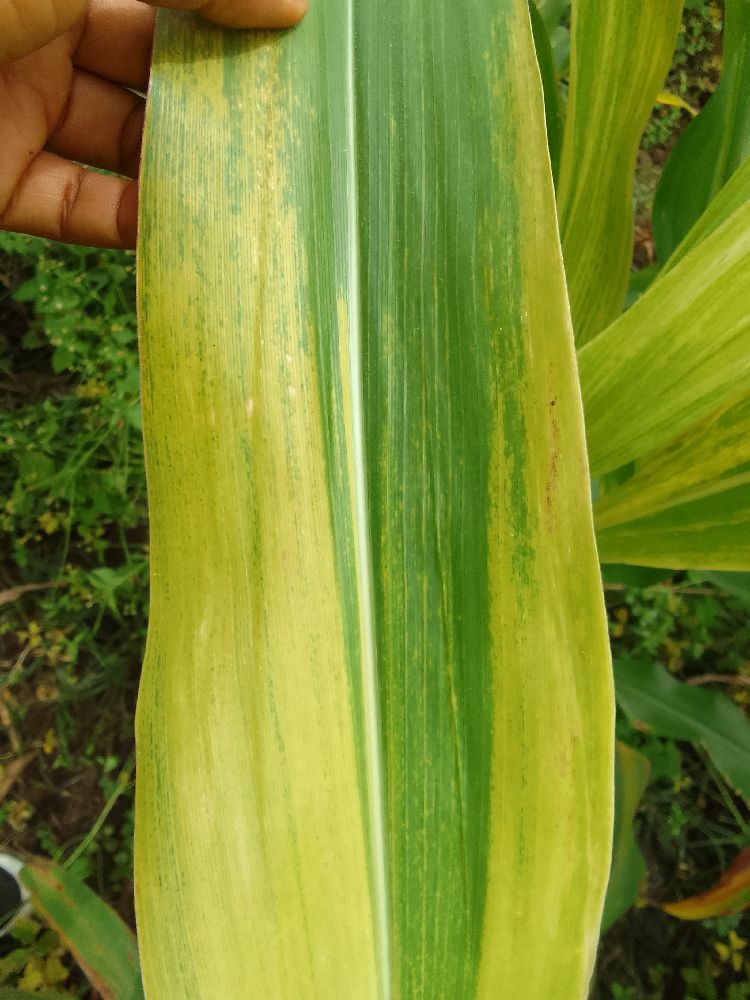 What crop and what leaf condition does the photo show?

maize, maize lethal necrosis
